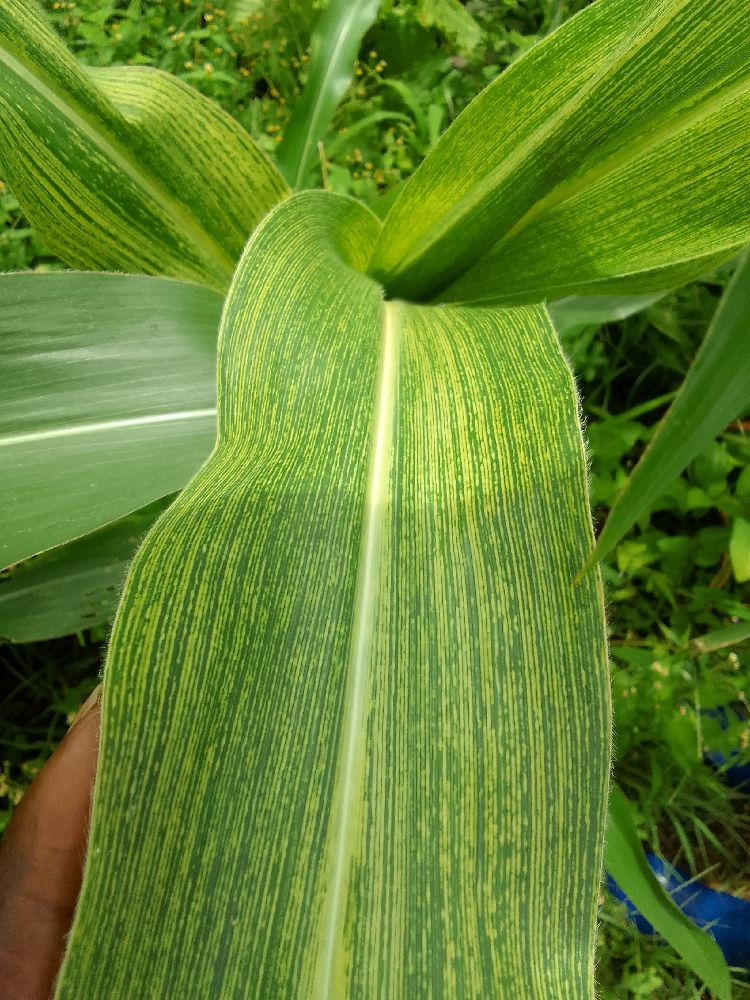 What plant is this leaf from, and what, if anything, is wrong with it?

maize, maize streak virus
